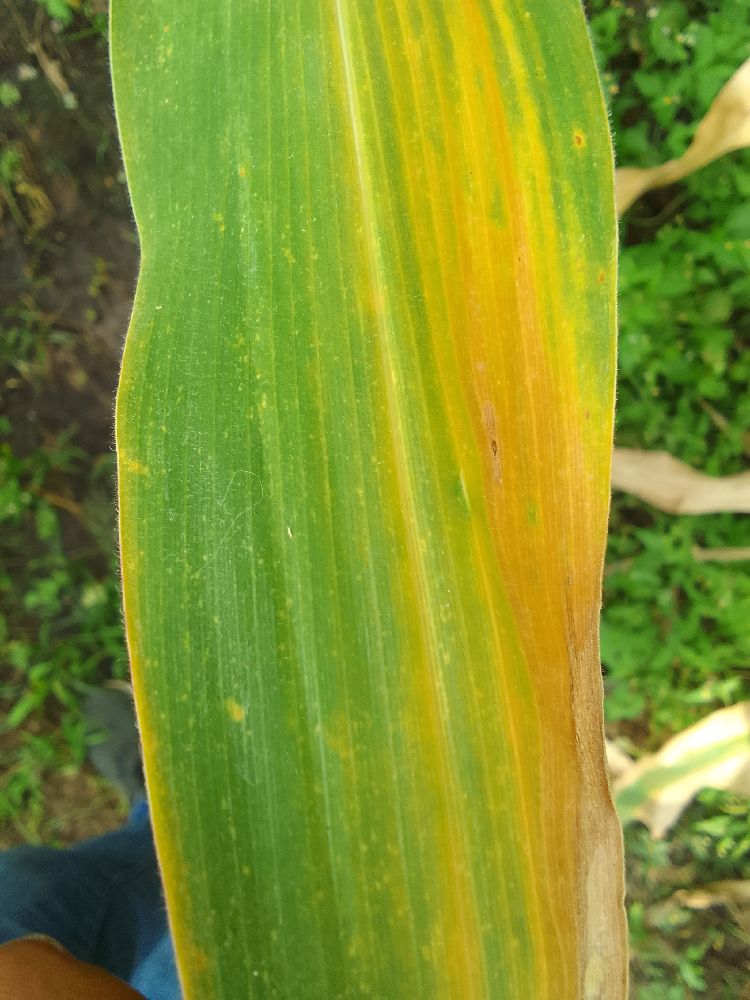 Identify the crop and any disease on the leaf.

maize, maize lethal necrosis
